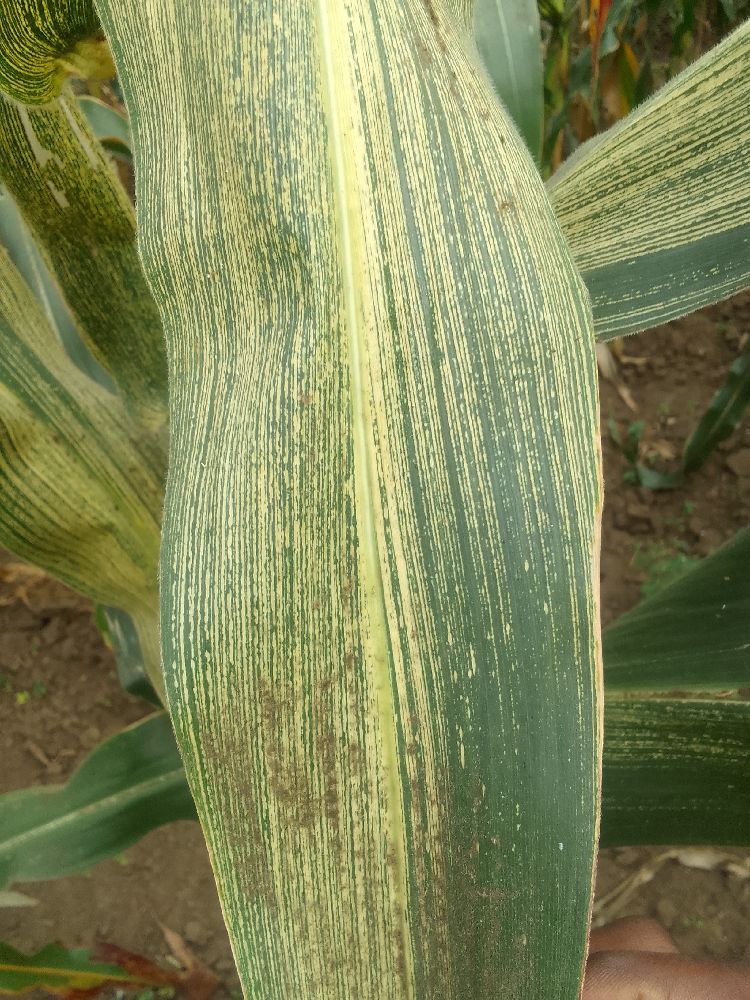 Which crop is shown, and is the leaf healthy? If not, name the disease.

maize, maize streak virus
